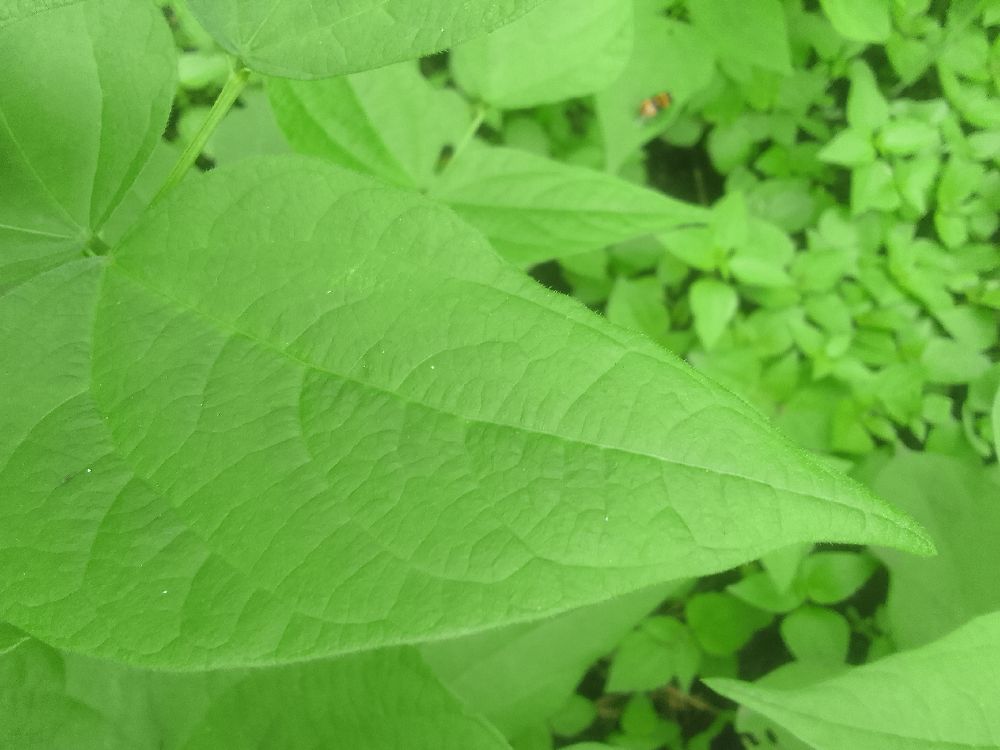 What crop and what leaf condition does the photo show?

common bean, healthy
